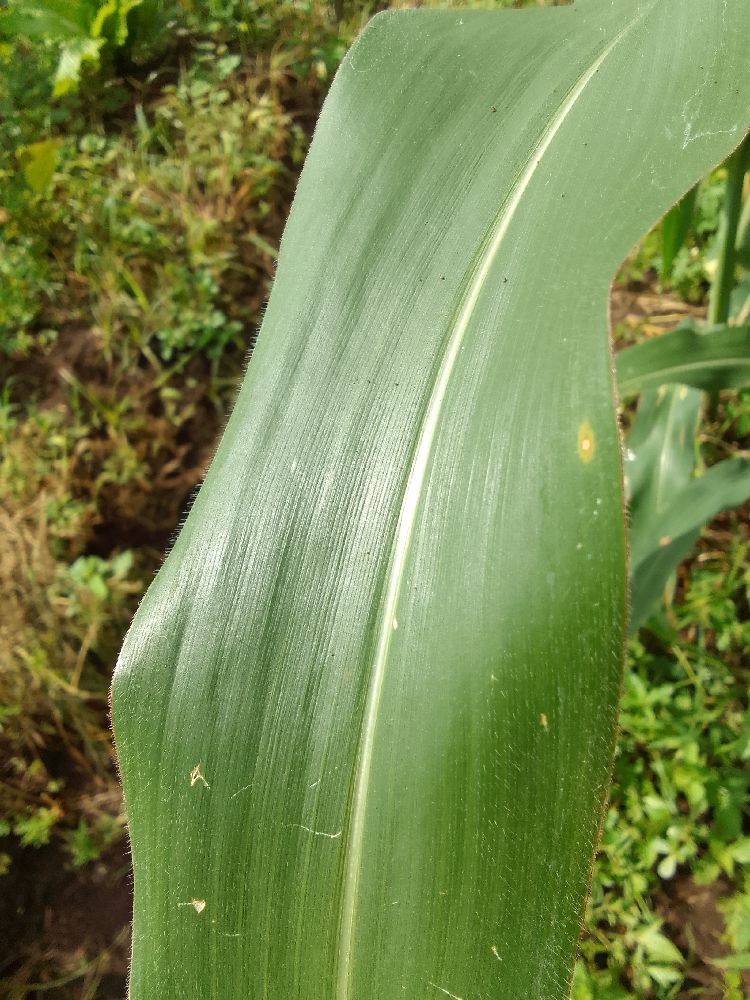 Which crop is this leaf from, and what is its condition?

maize, healthy
